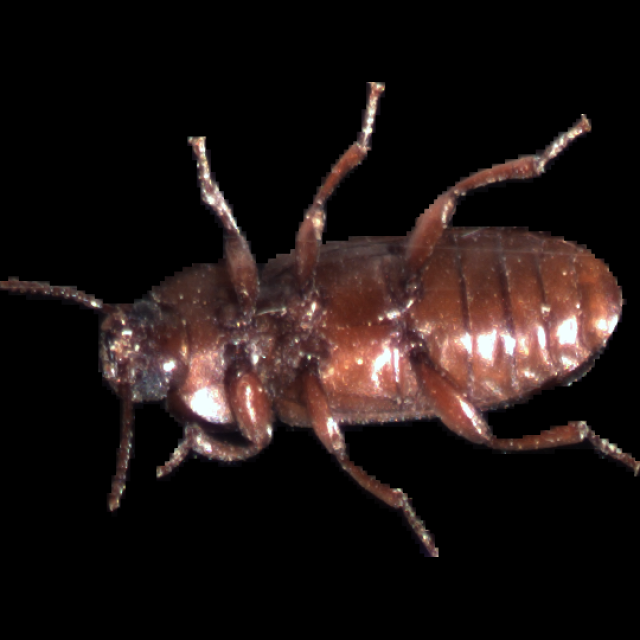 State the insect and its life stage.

mealworm beetle
